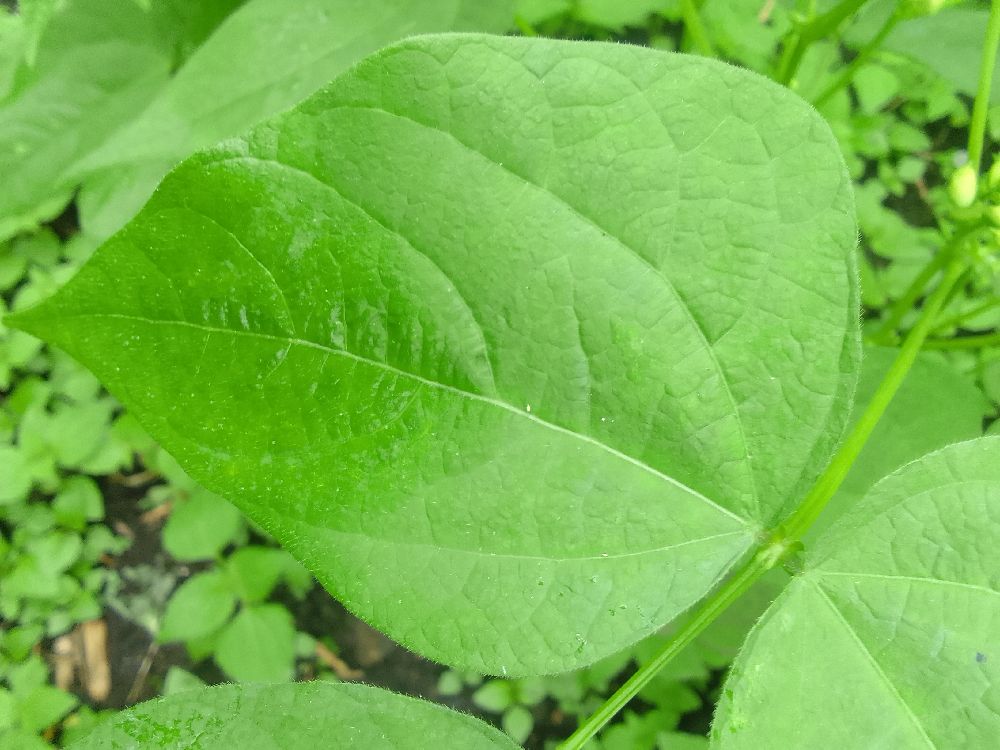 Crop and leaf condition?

common bean, healthy
